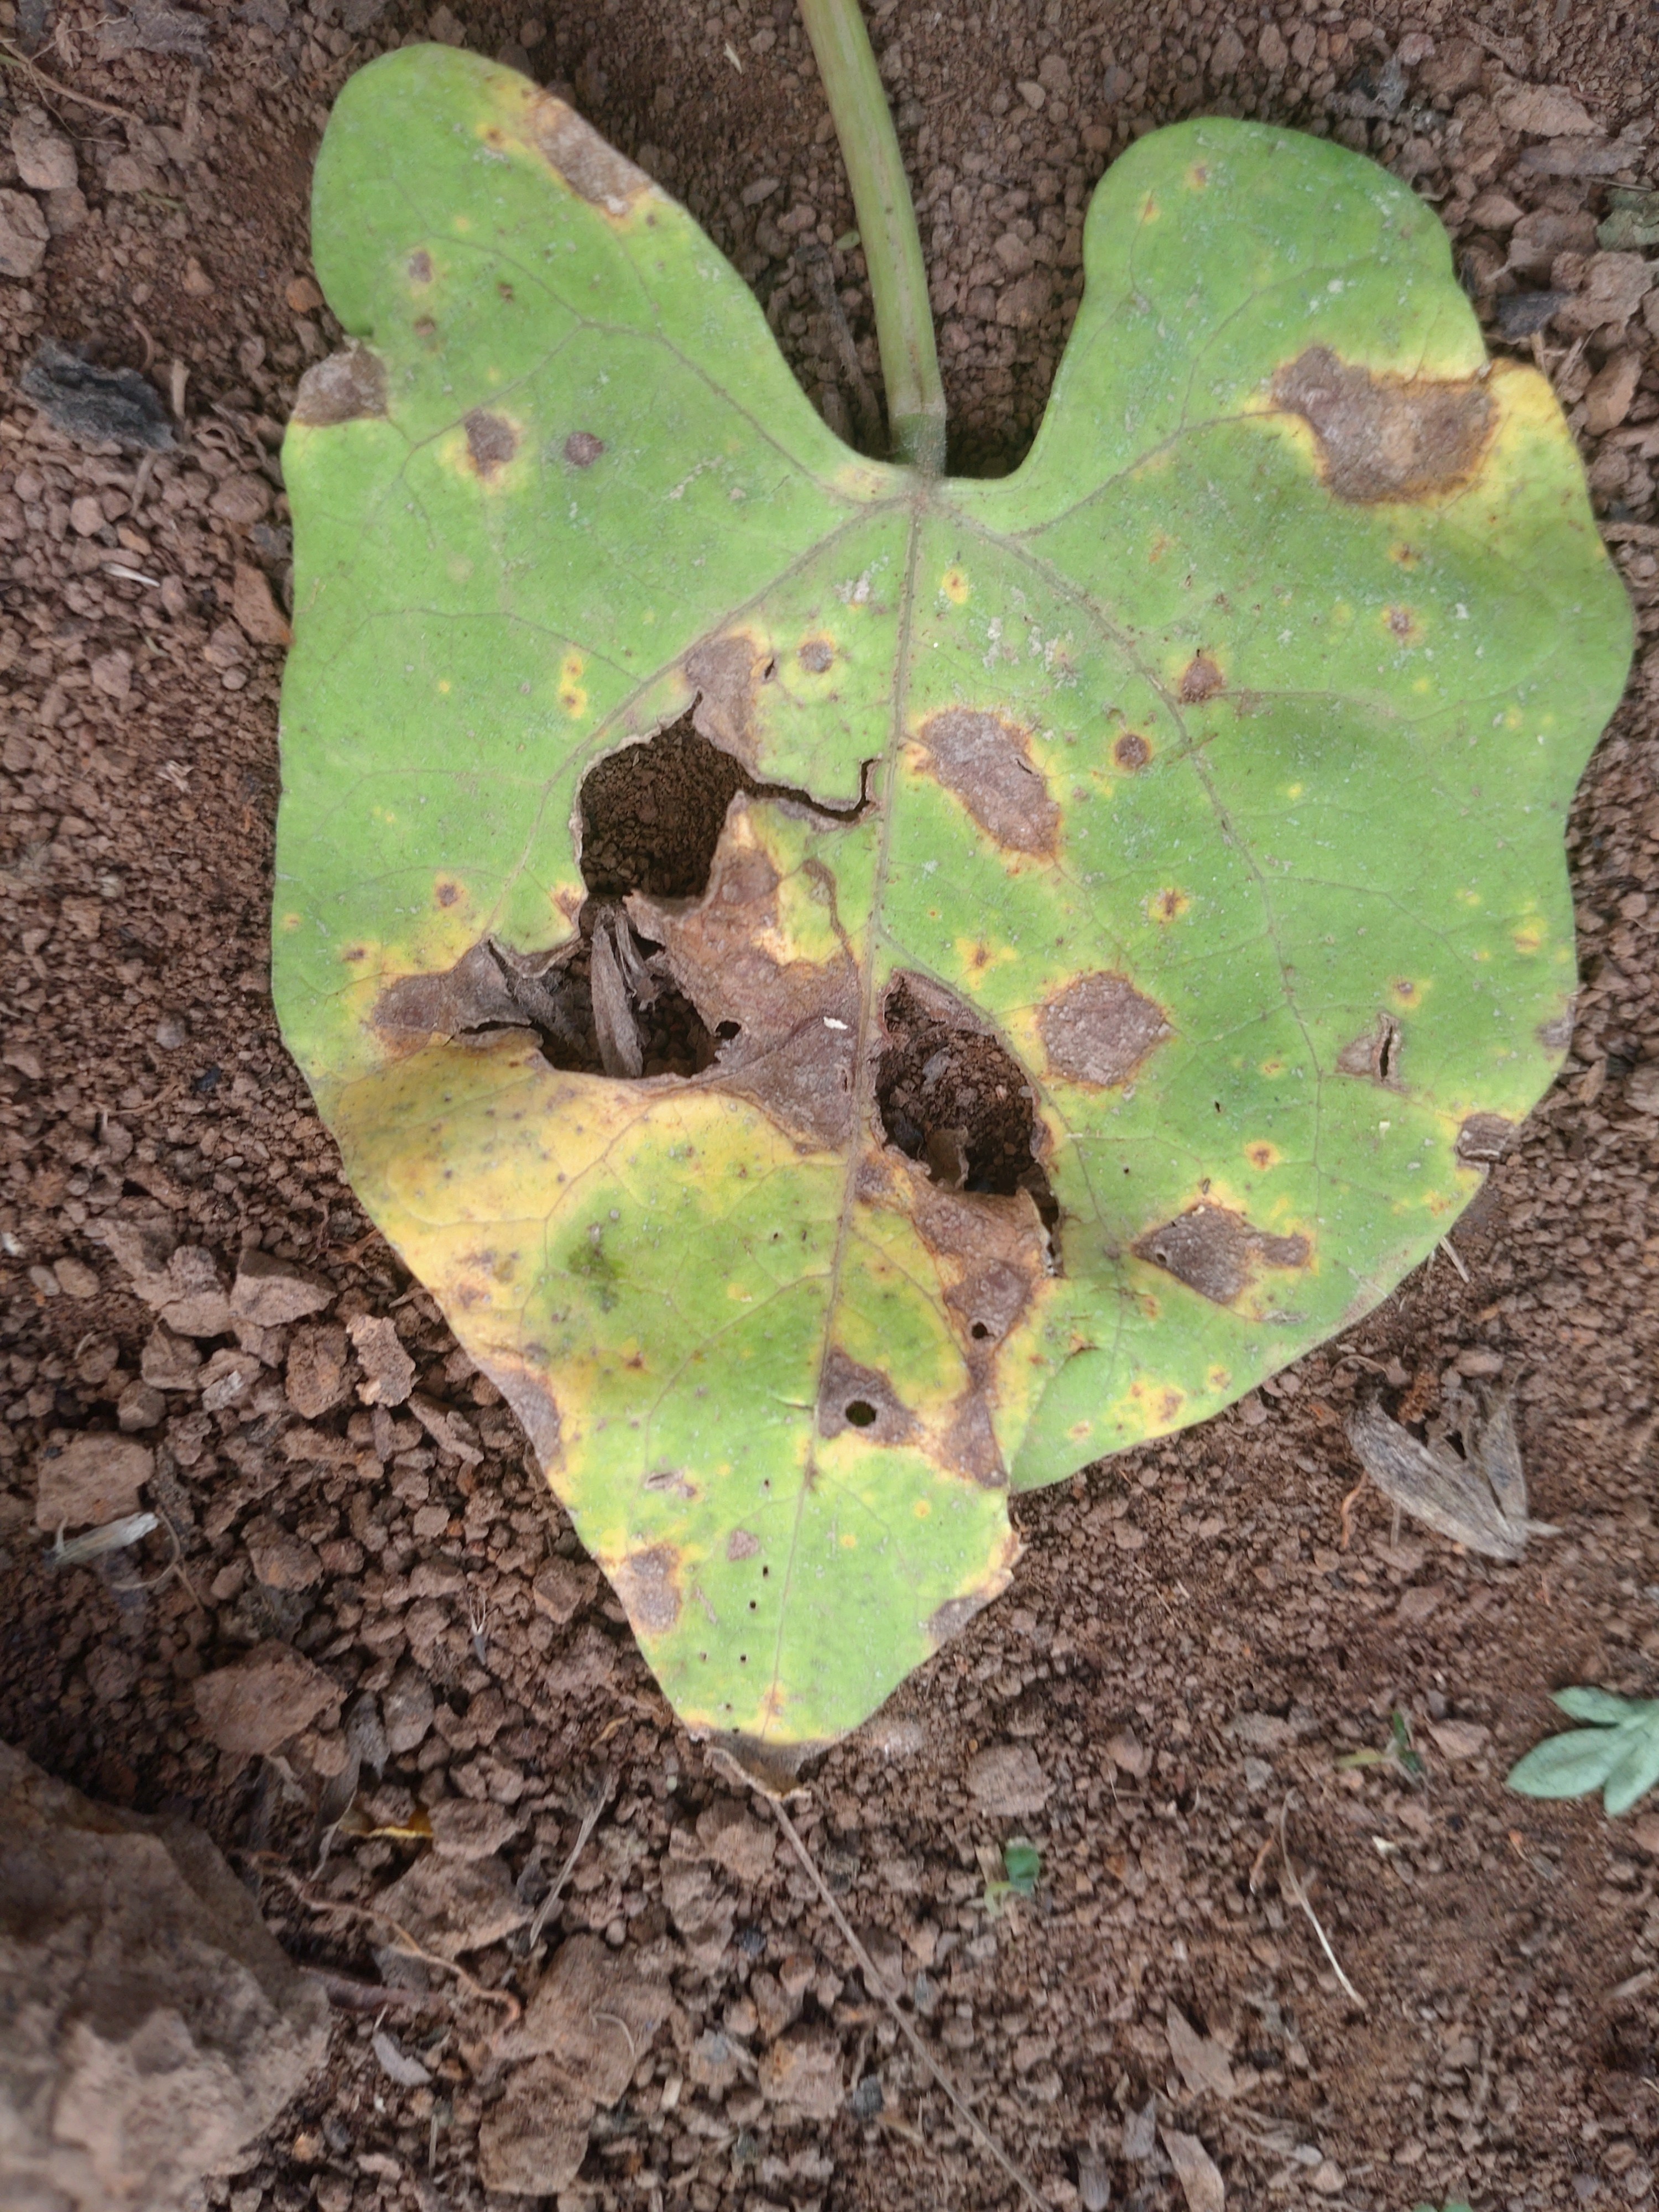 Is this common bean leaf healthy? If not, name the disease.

rust
